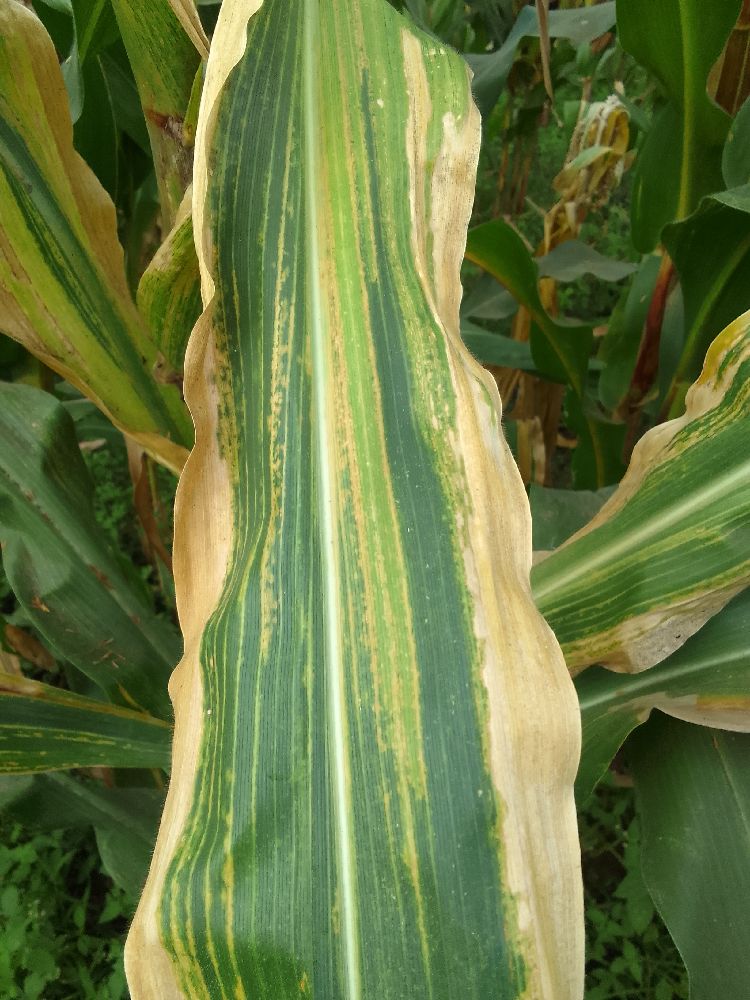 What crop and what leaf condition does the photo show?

maize, maize lethal necrosis
